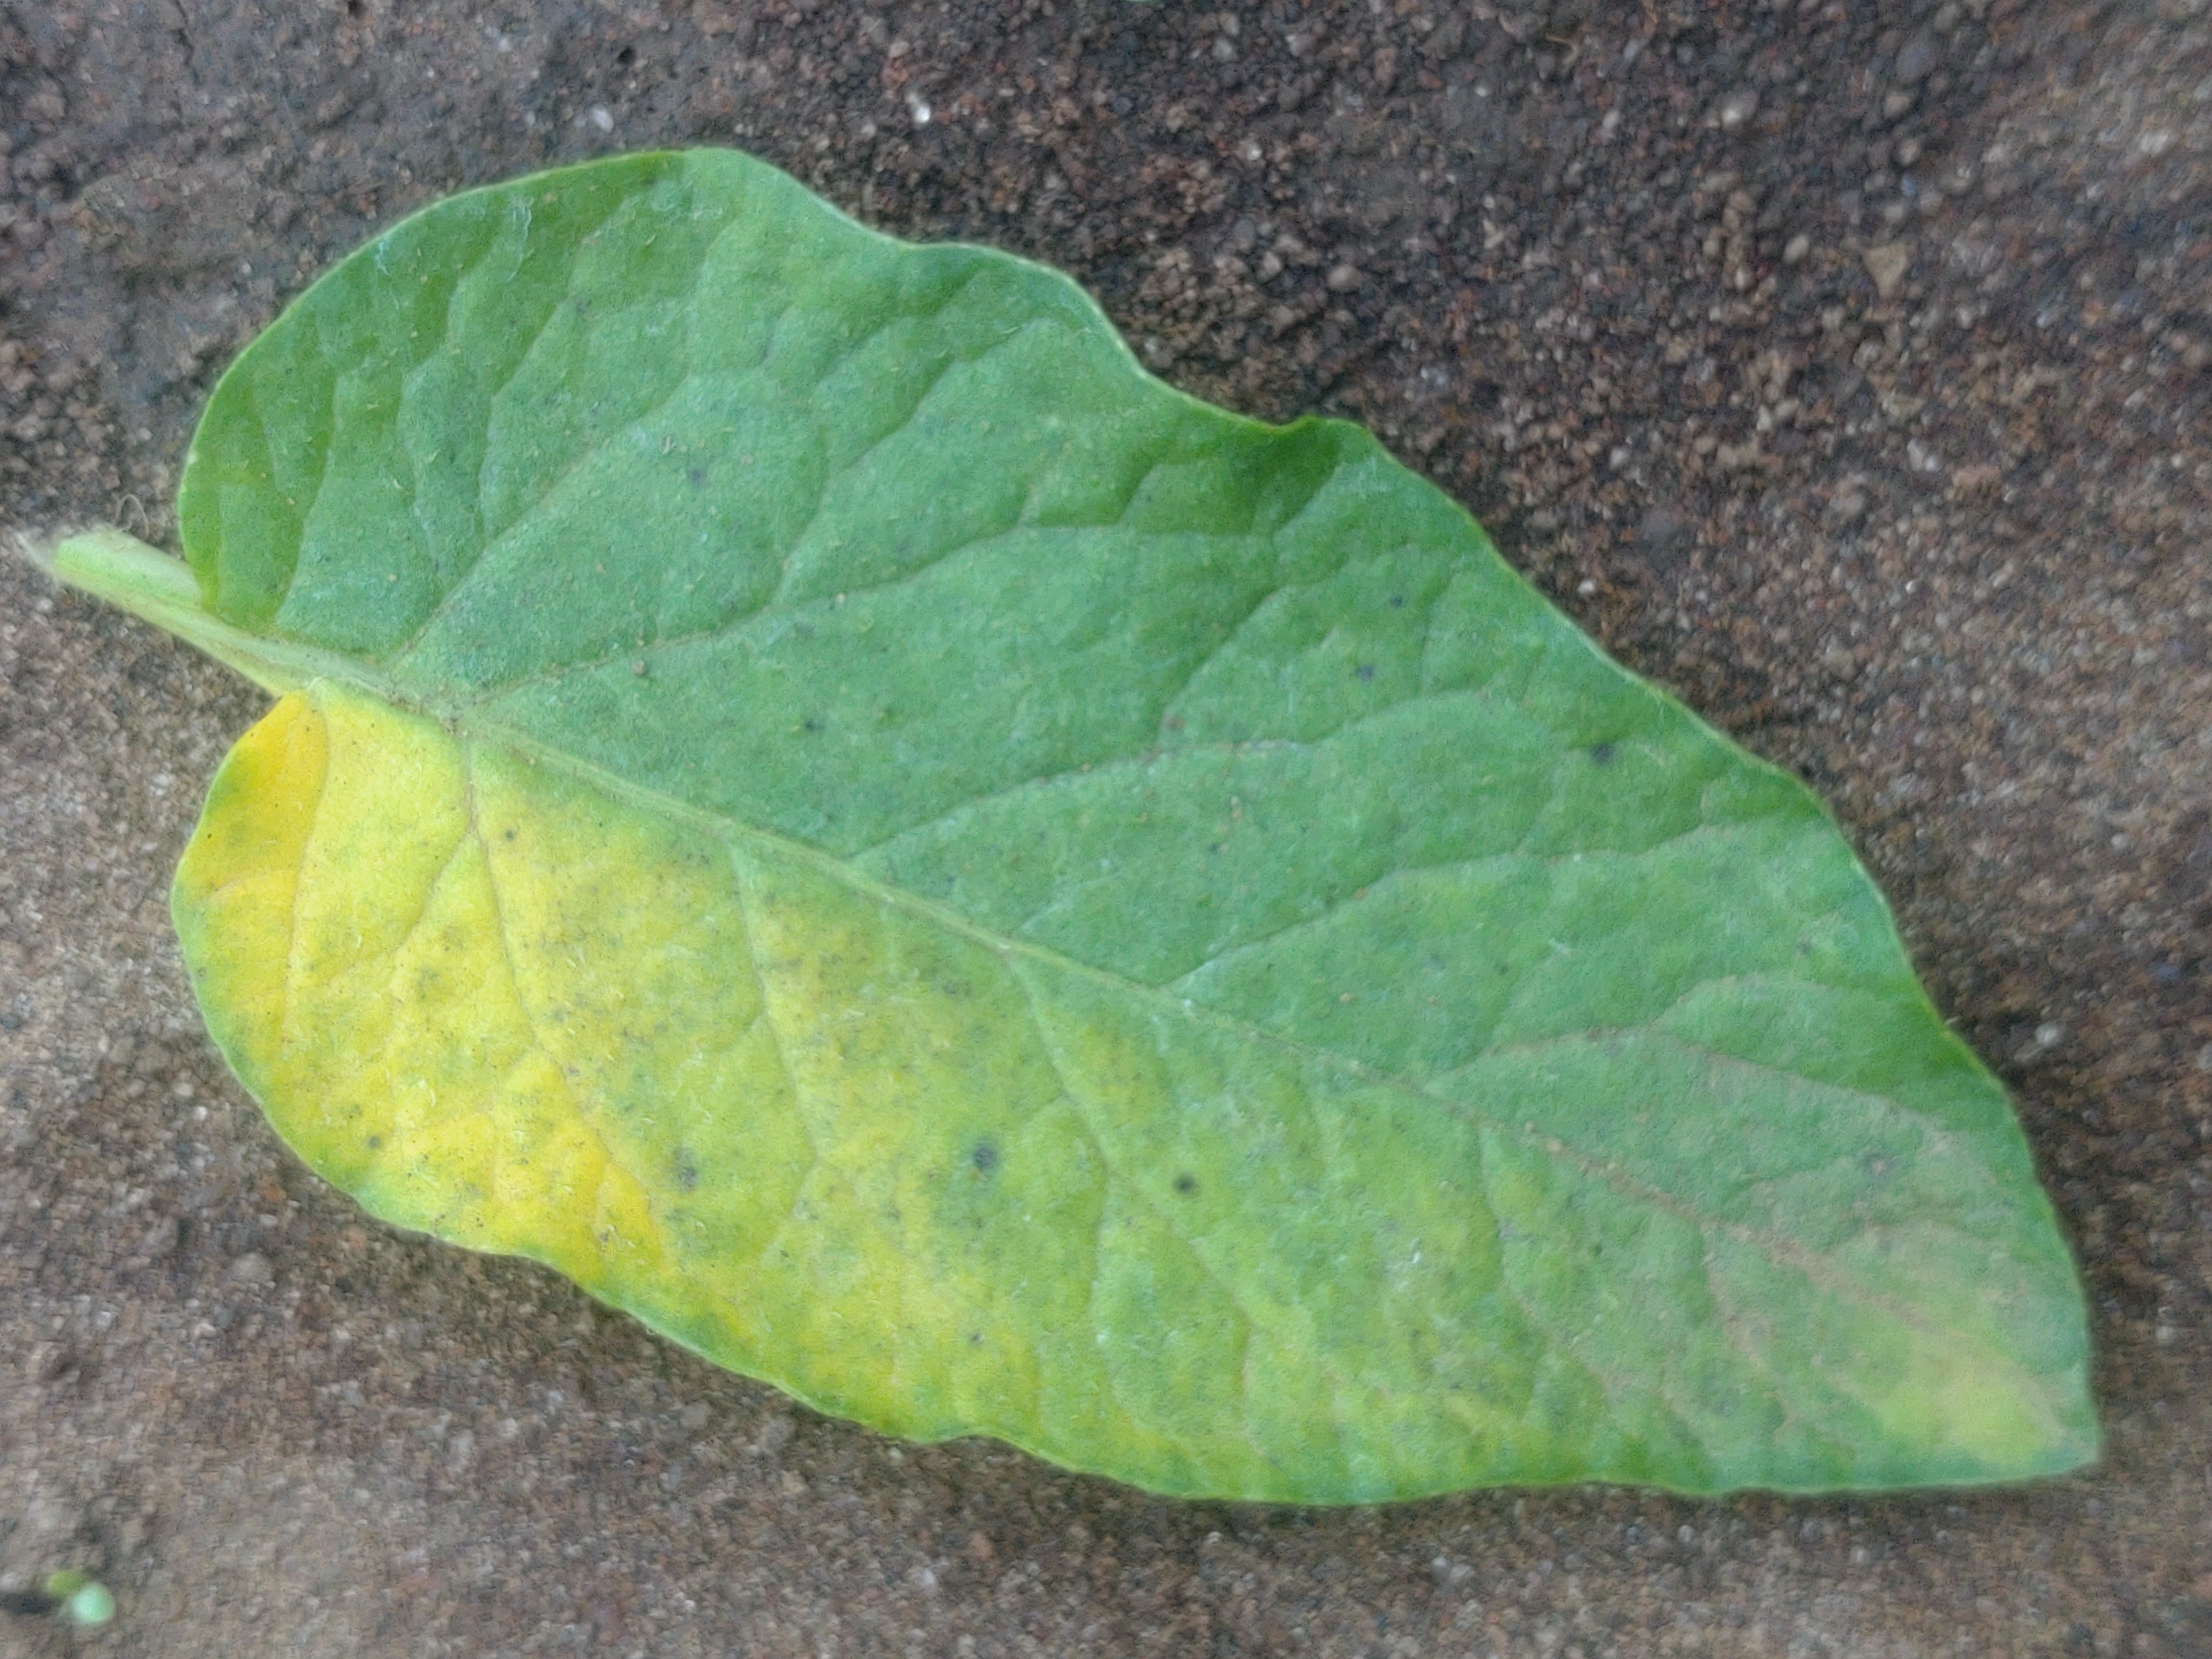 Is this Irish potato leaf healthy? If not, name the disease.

late blight
